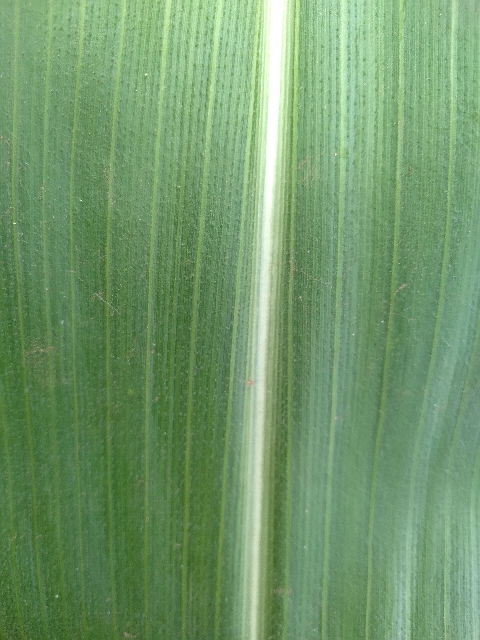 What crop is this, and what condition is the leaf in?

maize, healthy
